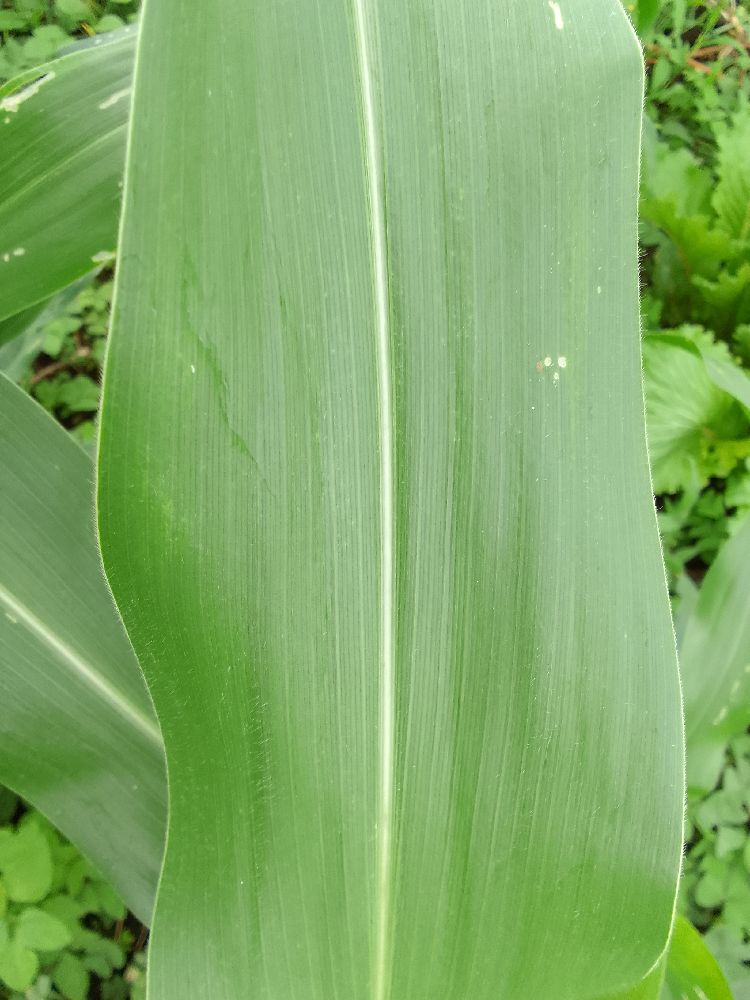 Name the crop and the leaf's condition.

maize, healthy
